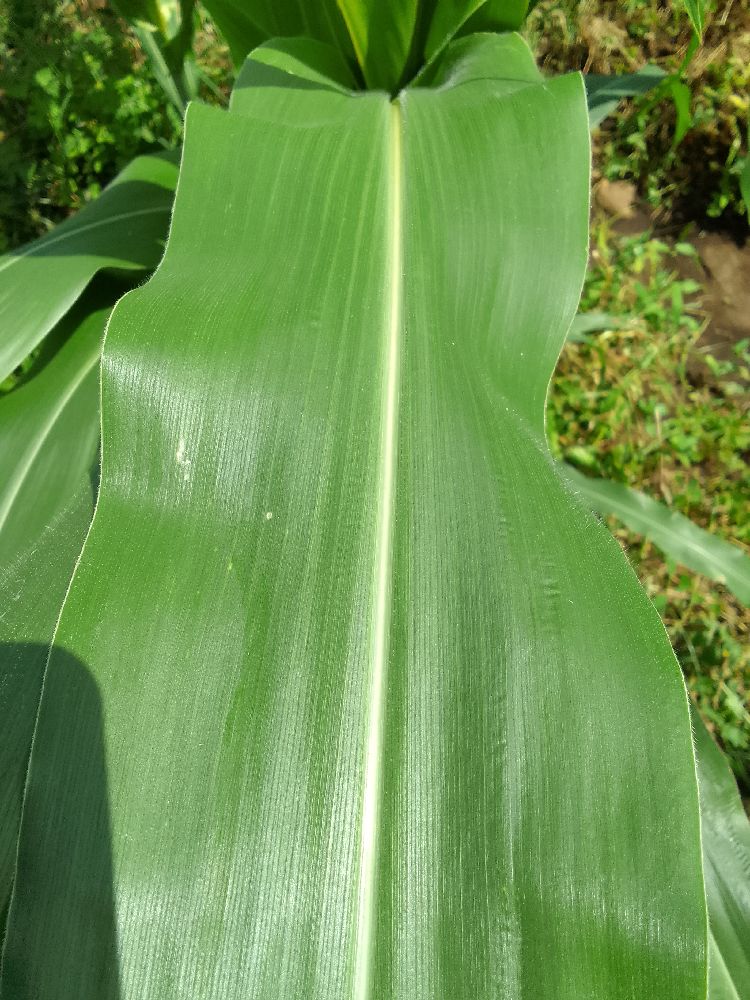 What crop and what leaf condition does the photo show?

maize, healthy
